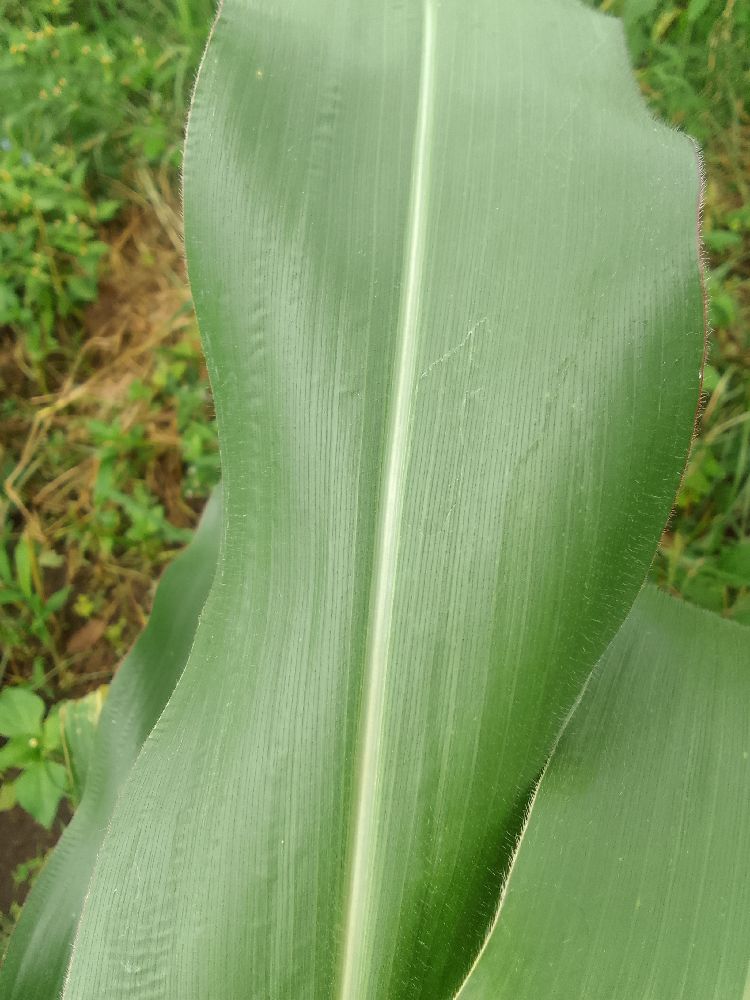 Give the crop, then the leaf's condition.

maize, healthy
